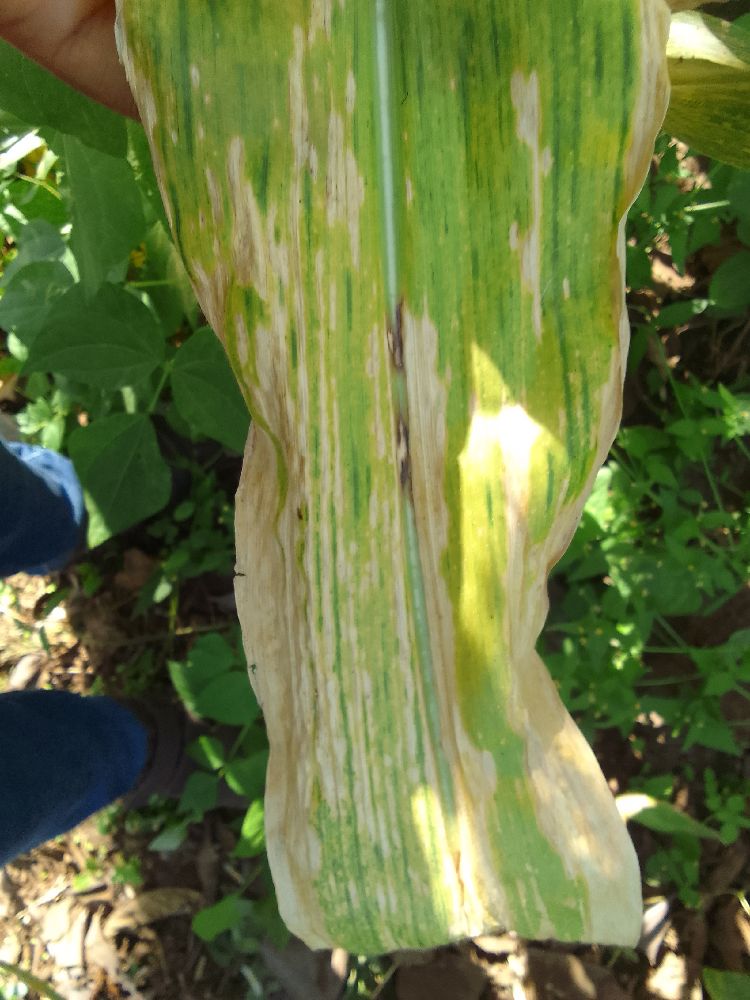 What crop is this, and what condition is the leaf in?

maize, maize lethal necrosis
